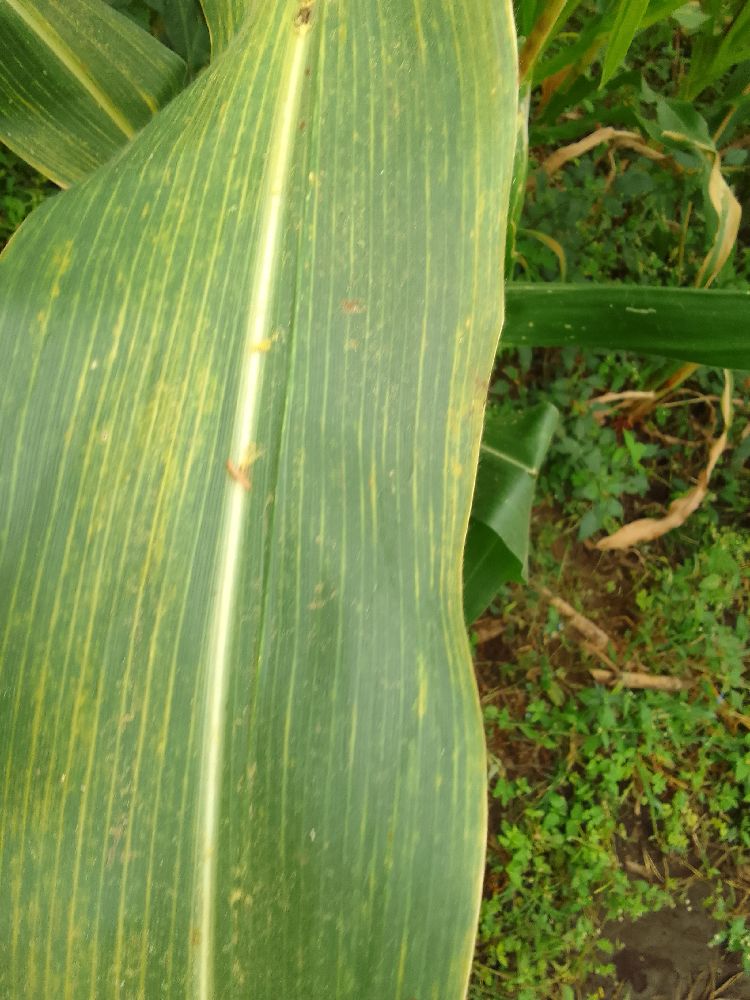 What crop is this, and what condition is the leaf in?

maize, maize lethal necrosis
